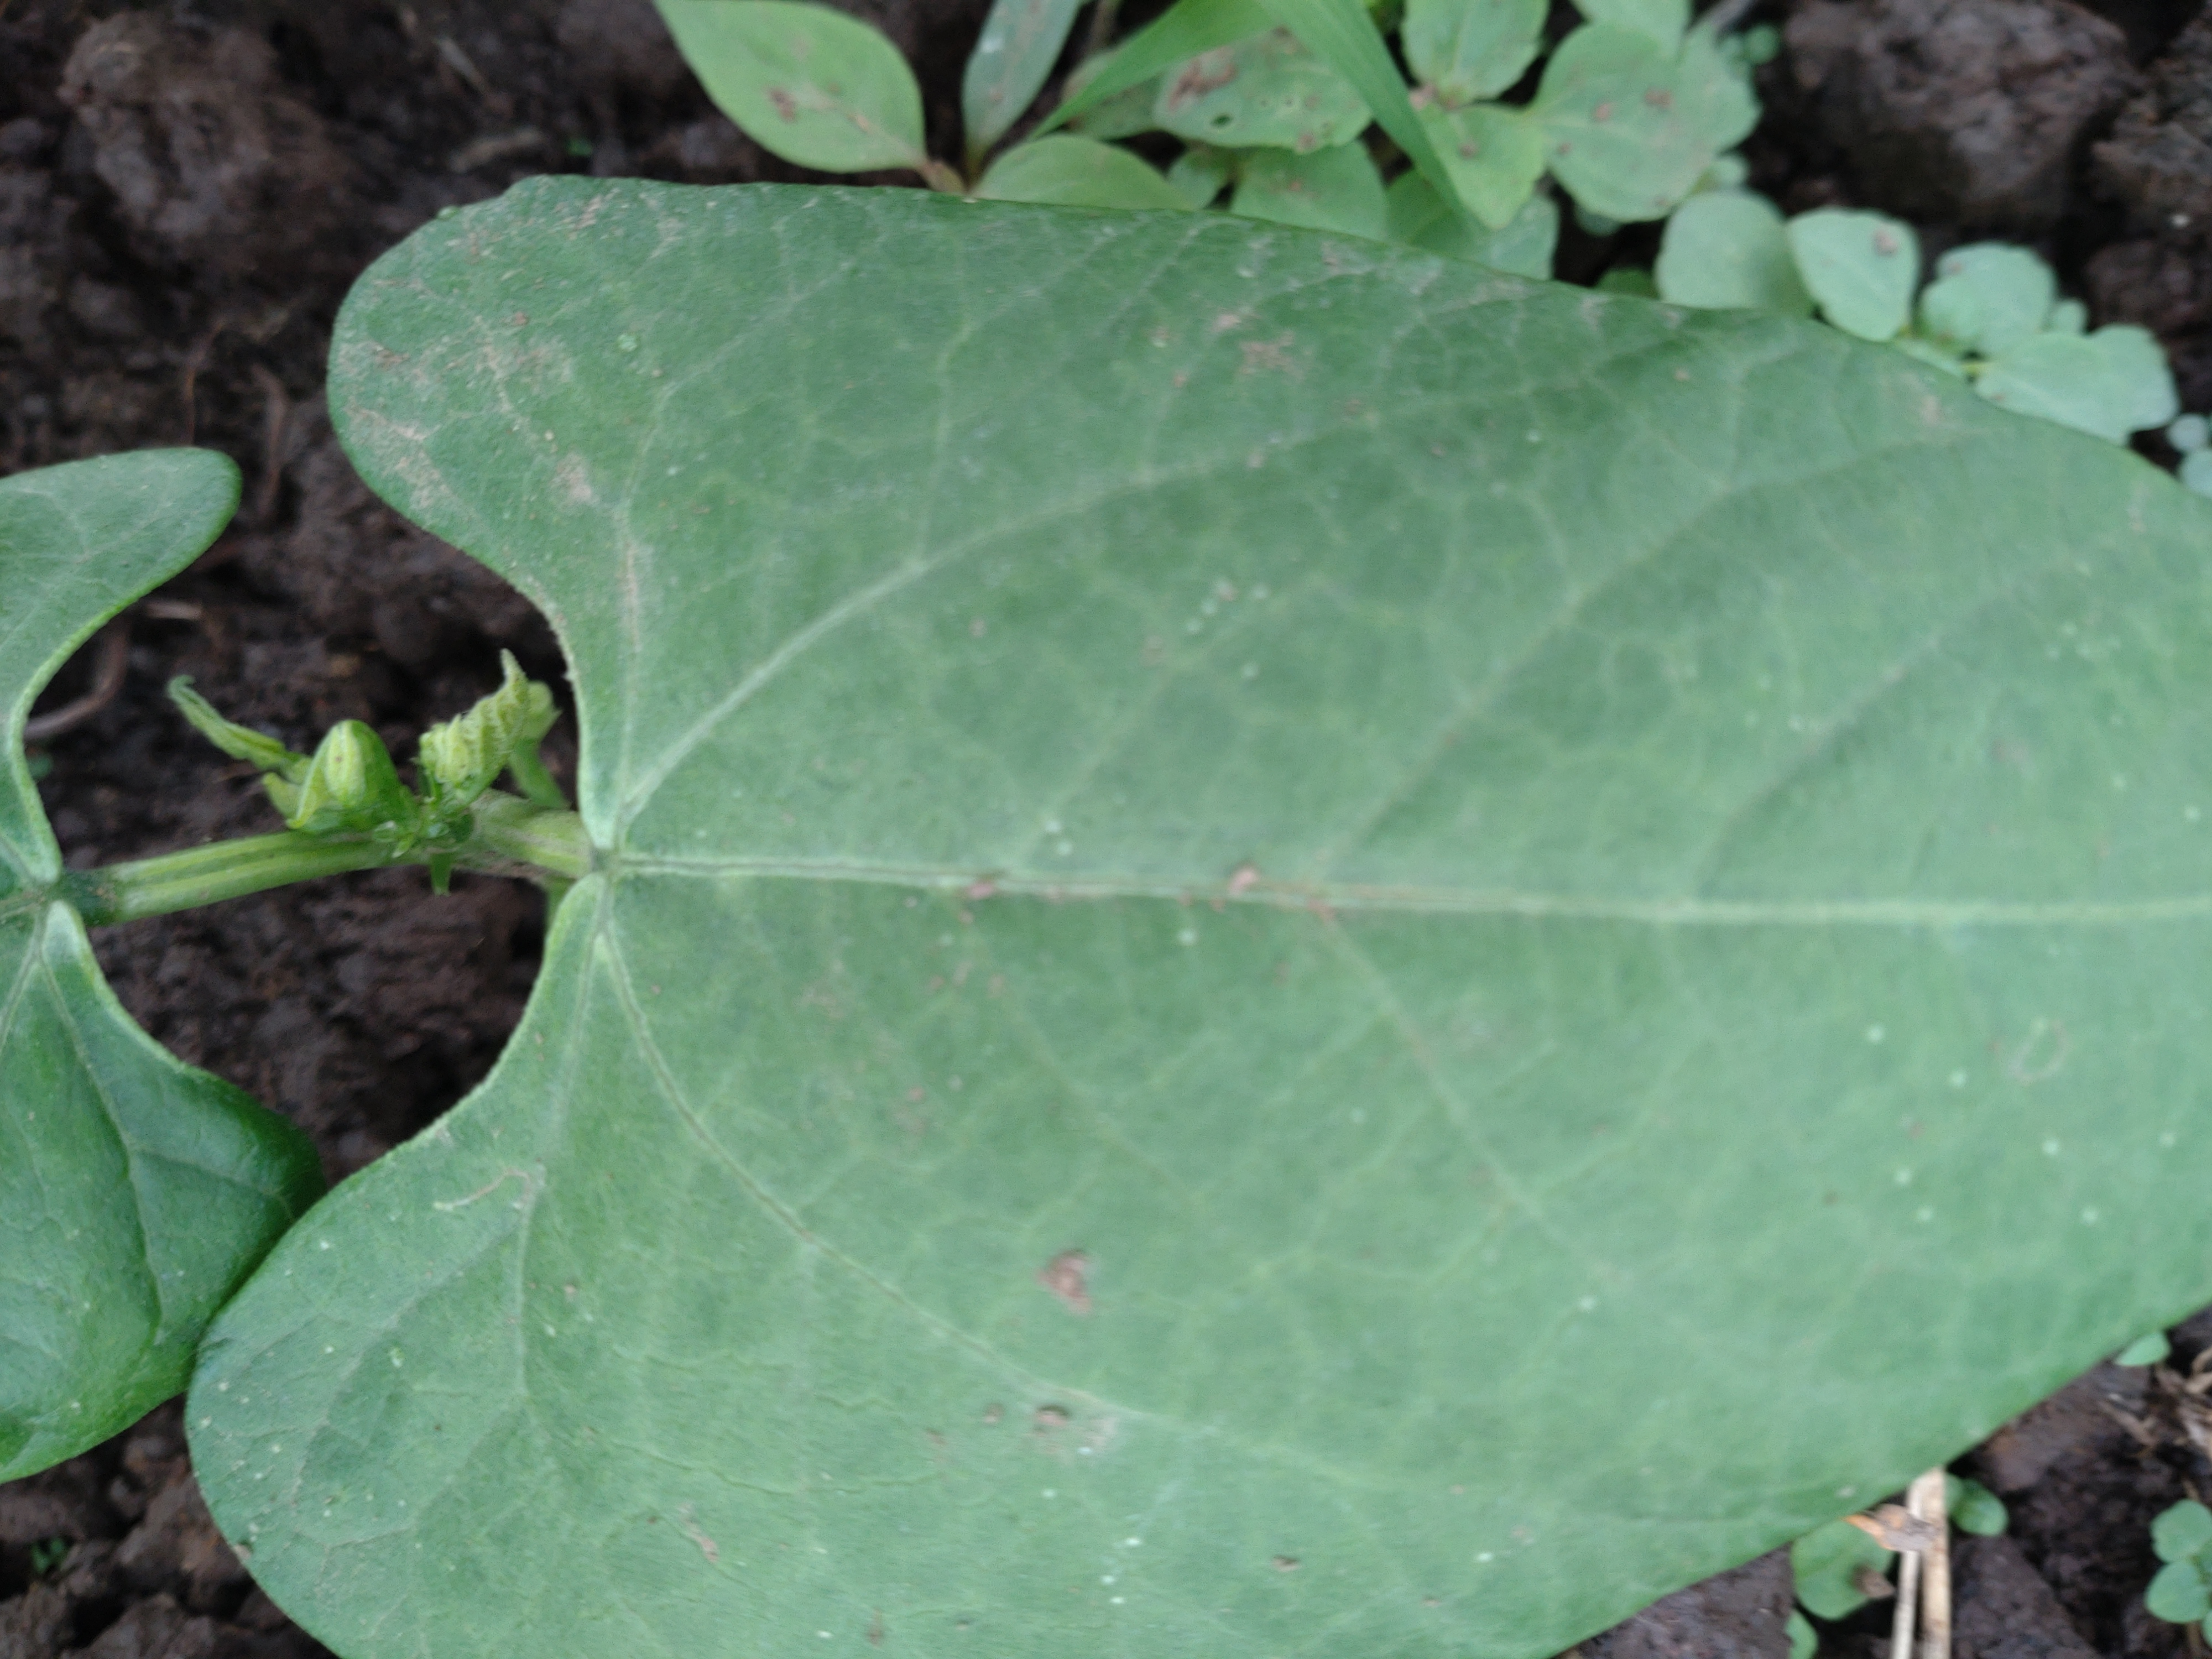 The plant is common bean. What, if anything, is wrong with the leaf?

healthy
